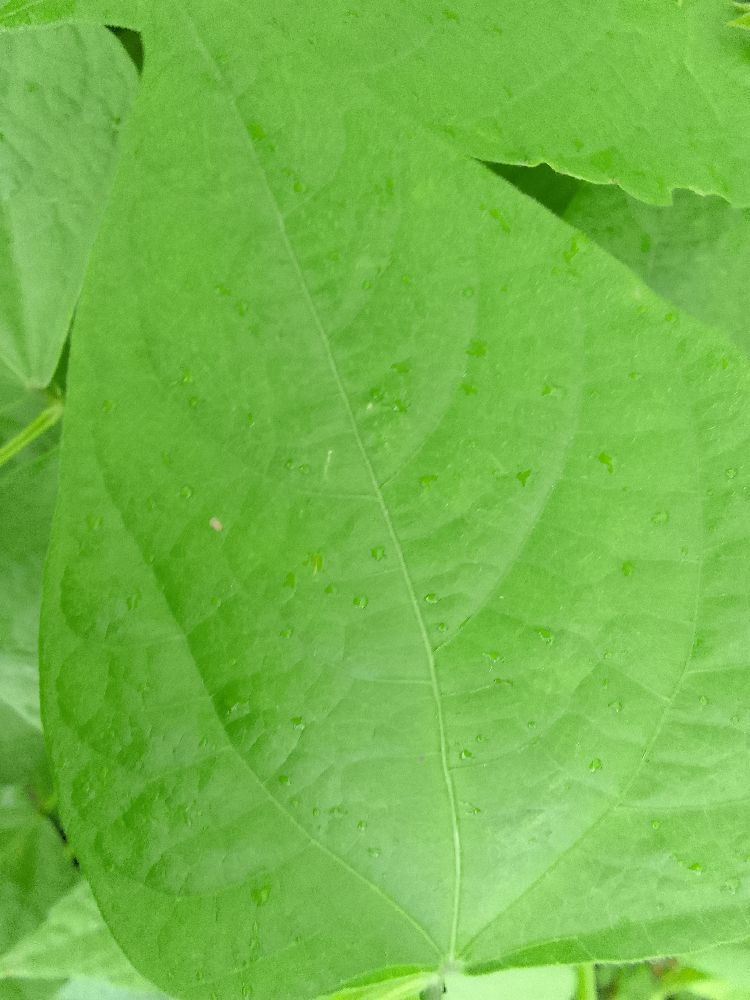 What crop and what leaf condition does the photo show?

common bean, healthy
